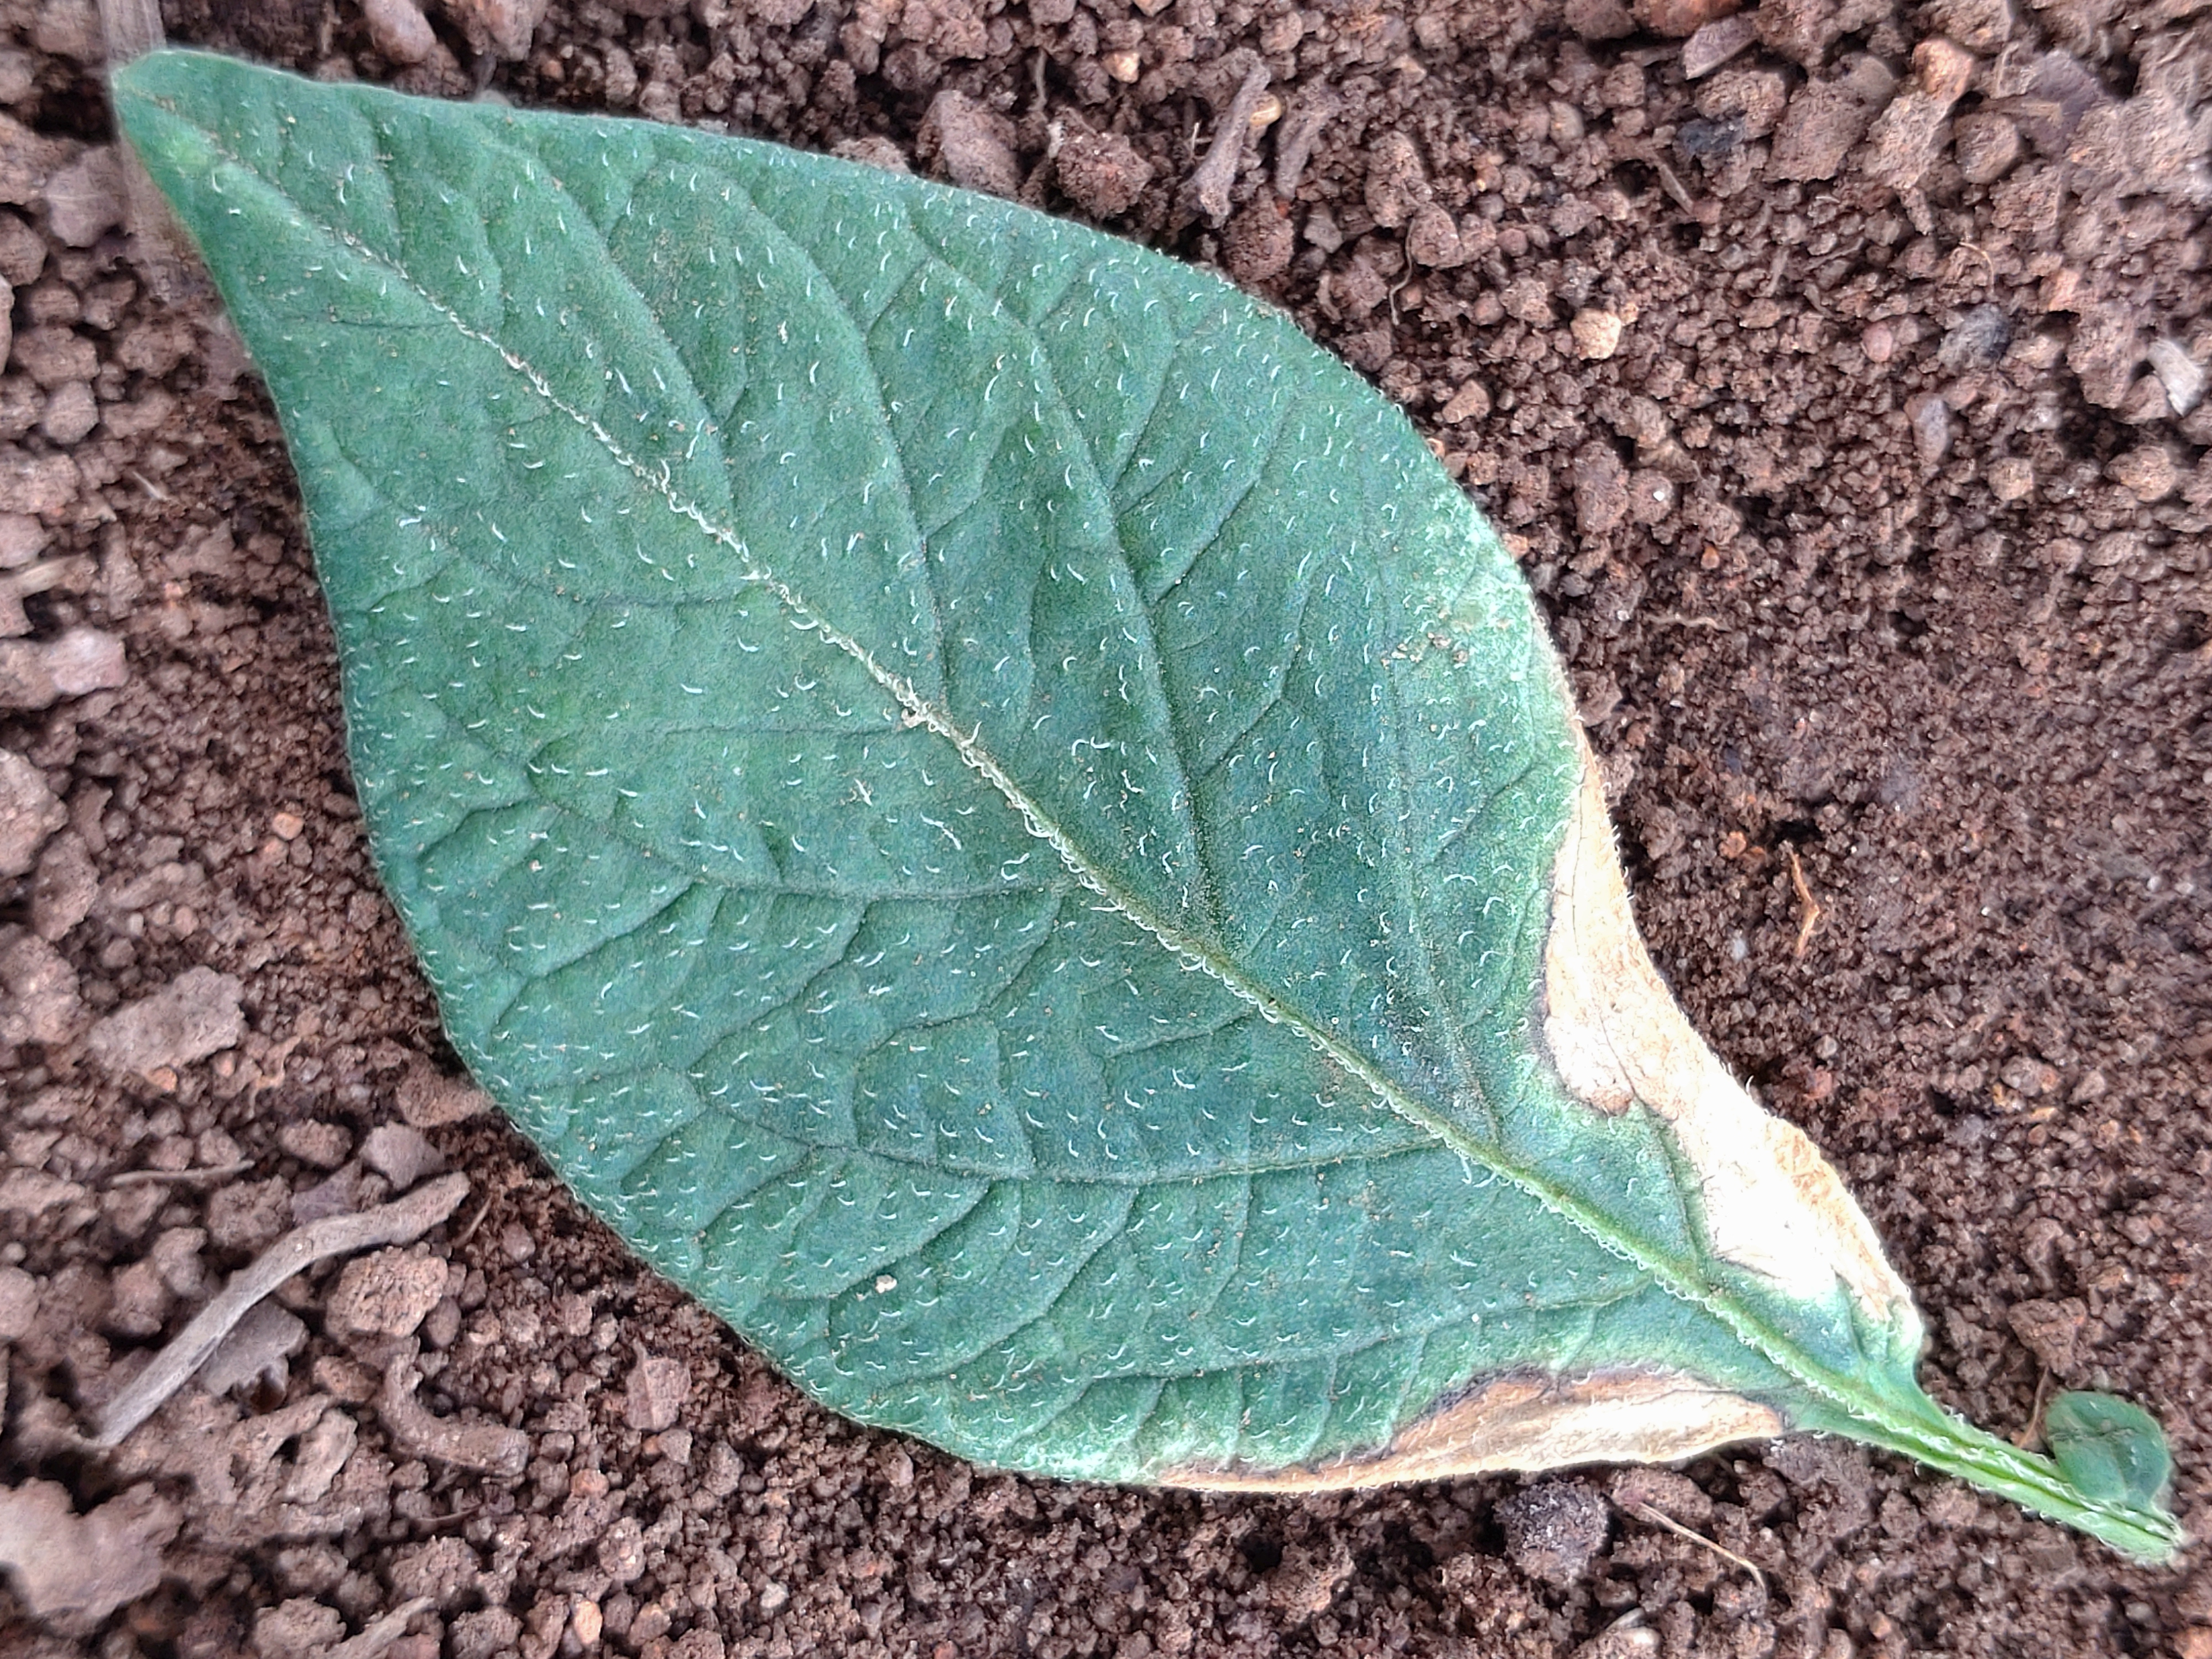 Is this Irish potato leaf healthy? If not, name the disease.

early blight
